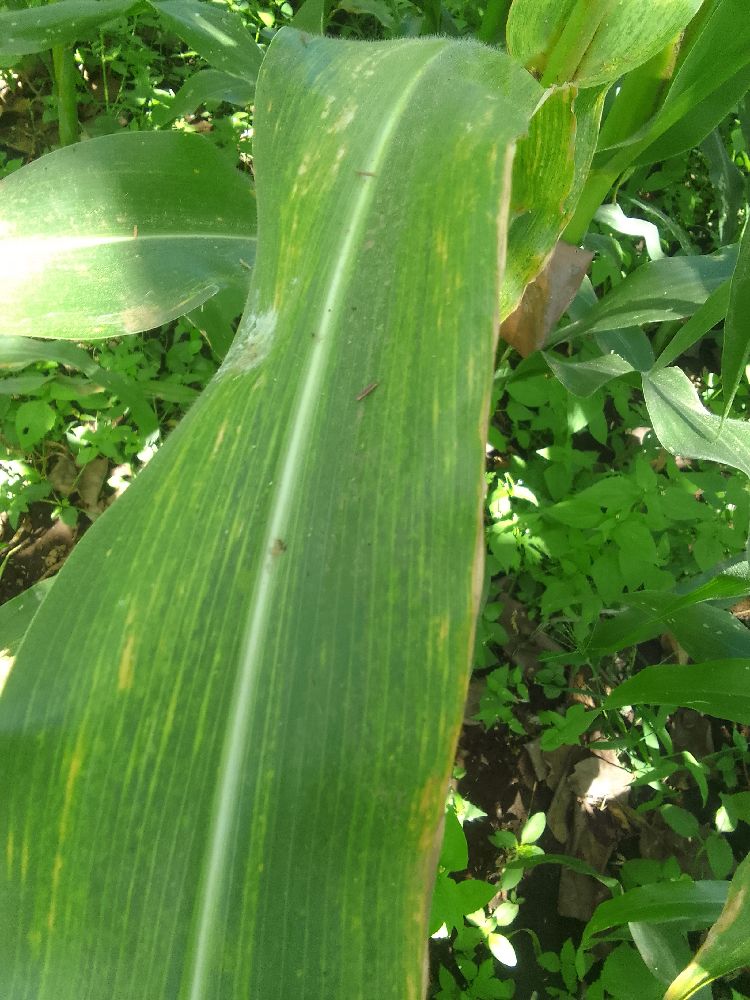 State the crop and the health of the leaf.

maize, maize lethal necrosis
